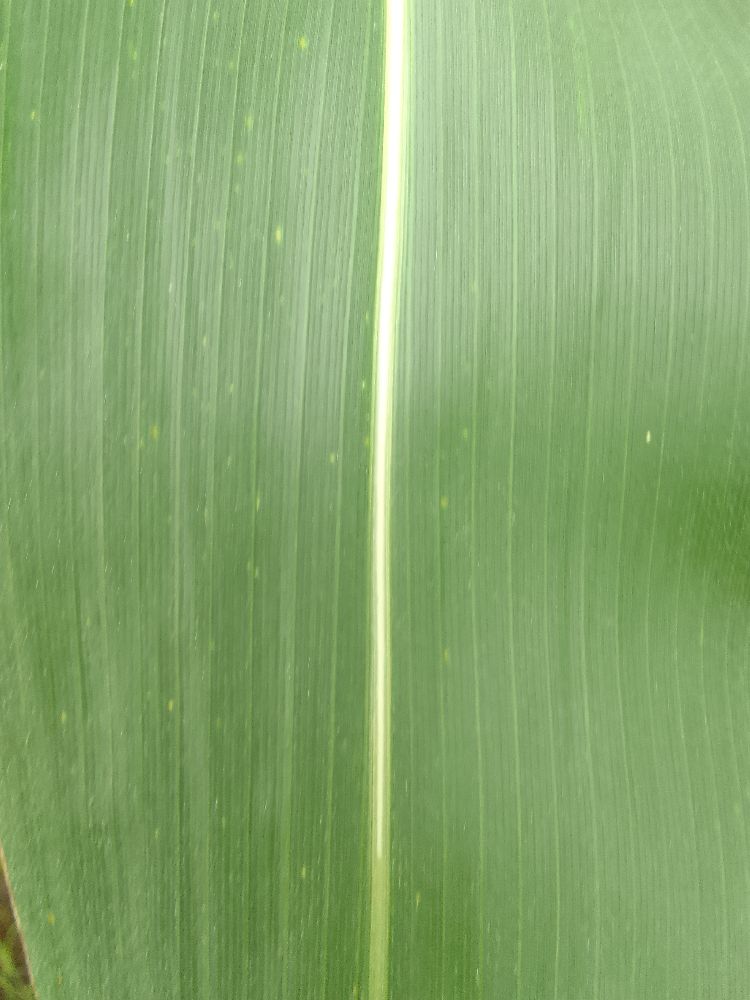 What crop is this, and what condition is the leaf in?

maize, healthy
